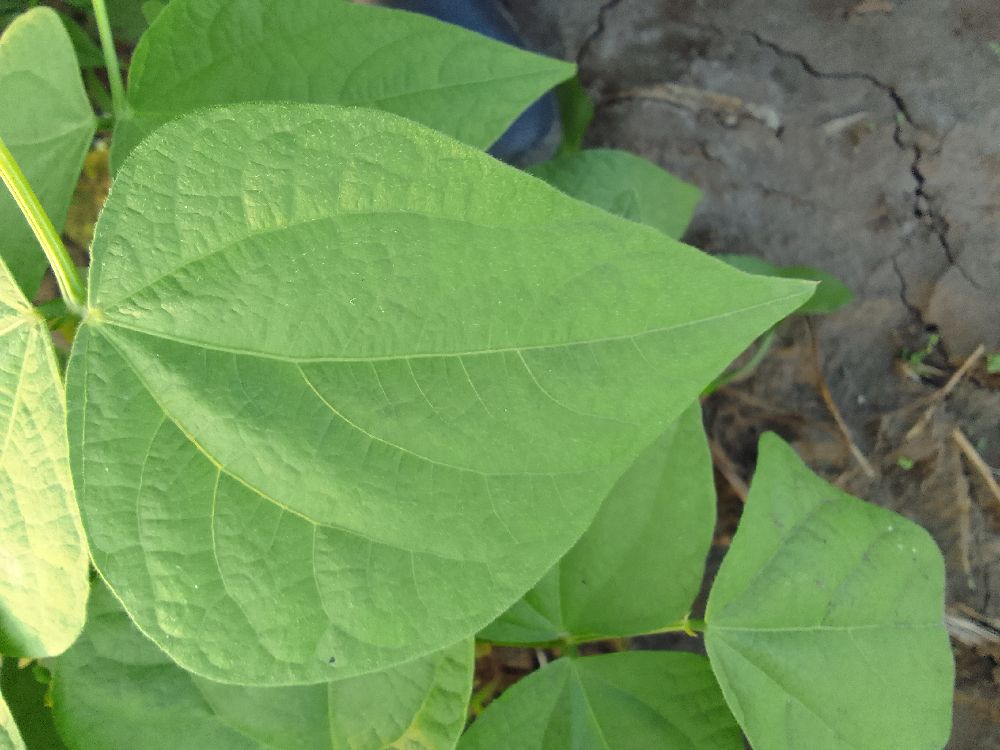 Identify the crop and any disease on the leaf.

common bean, healthy
